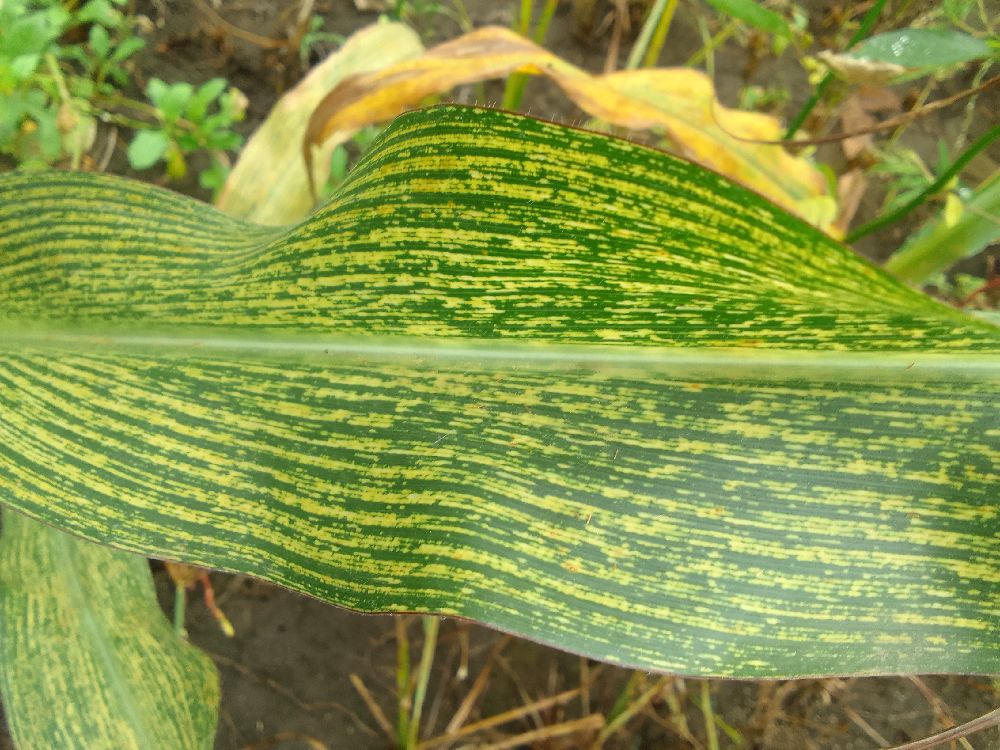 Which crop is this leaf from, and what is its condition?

maize, maize streak virus
